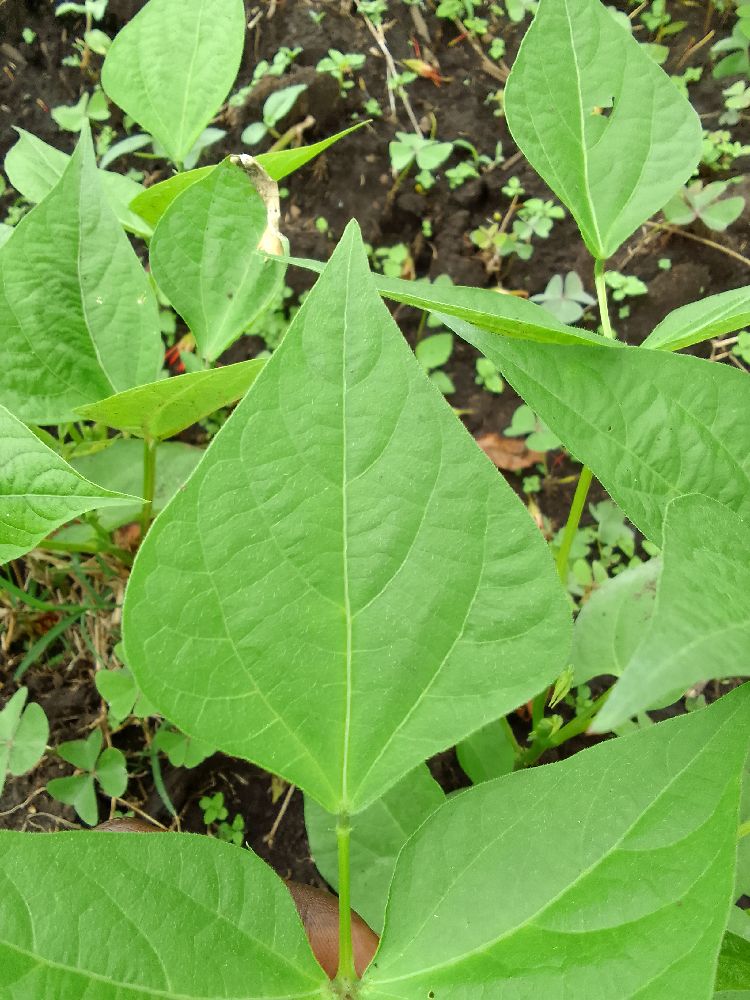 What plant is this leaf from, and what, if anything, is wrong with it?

common bean, healthy
